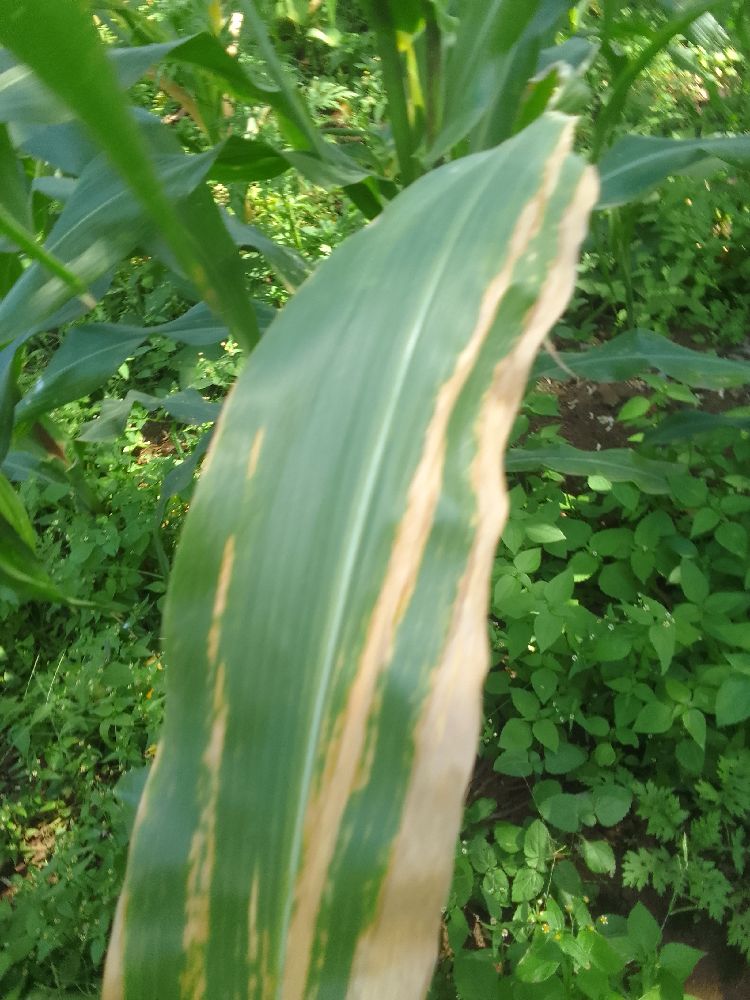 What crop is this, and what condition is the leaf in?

maize, maize lethal necrosis
